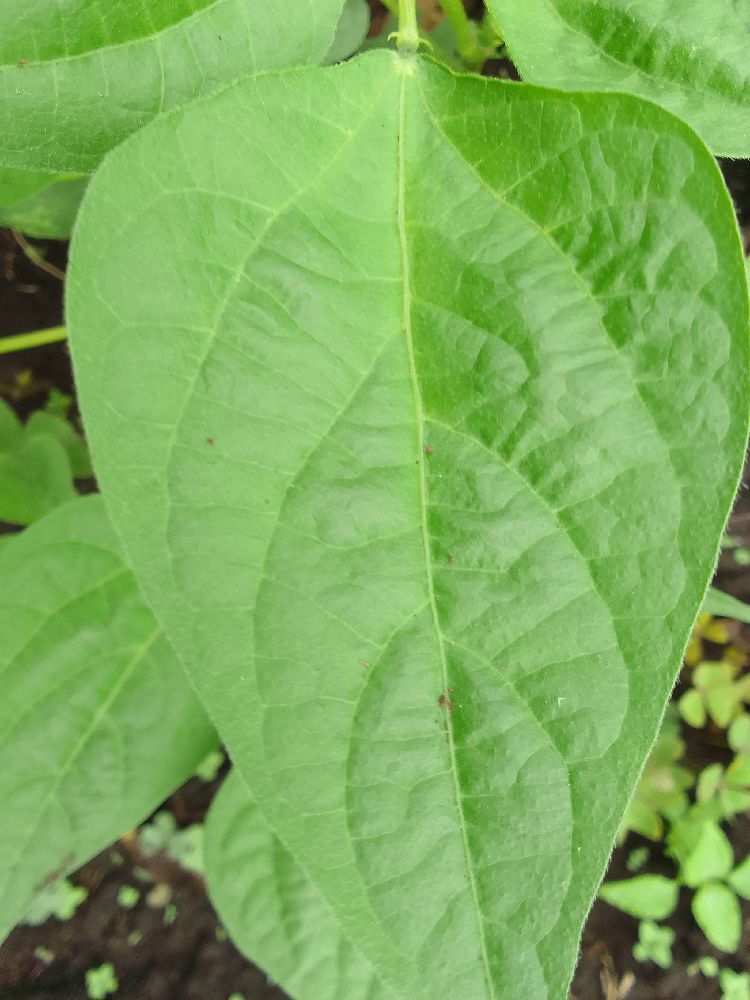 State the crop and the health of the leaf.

common bean, healthy
